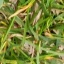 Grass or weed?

grass
